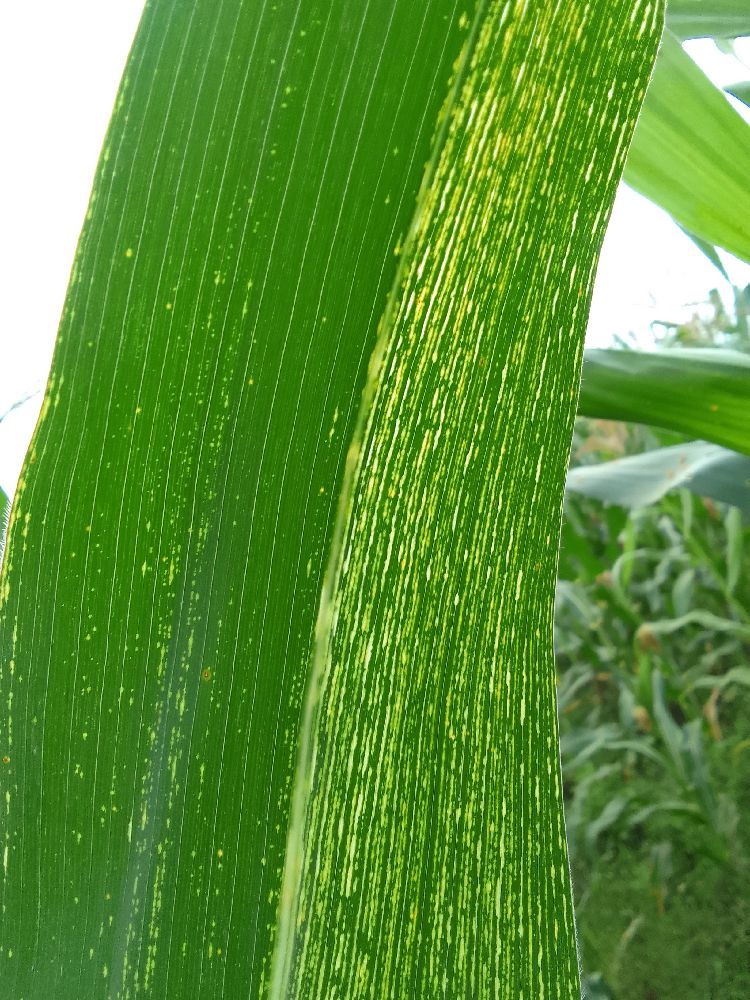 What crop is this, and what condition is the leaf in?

maize, maize streak virus
